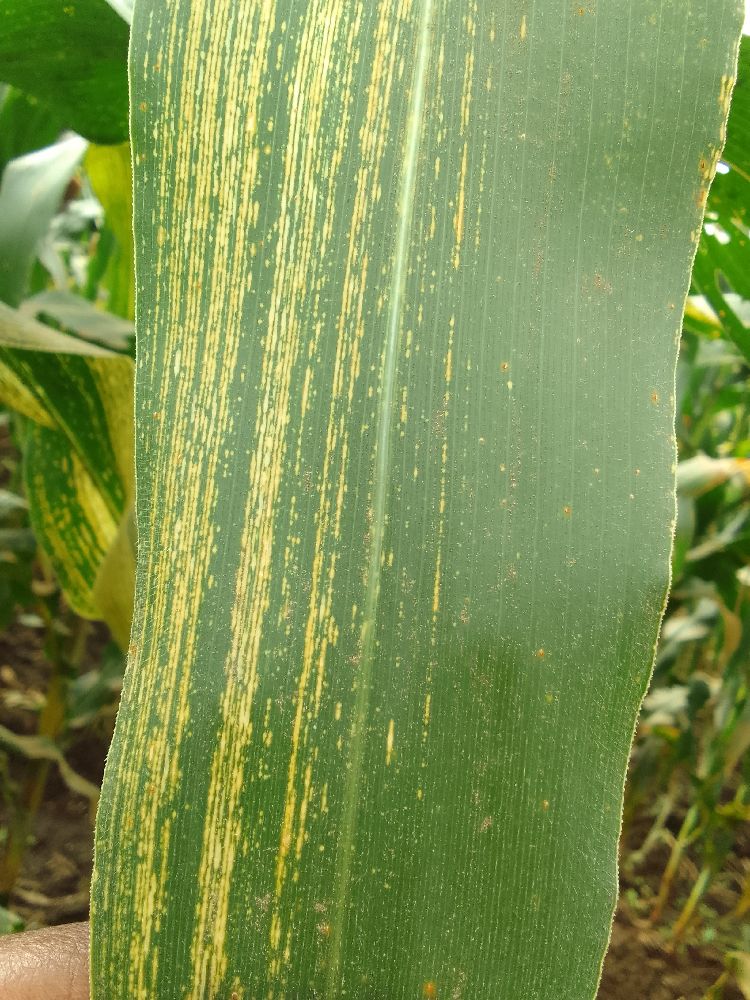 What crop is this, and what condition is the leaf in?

maize, maize streak virus
